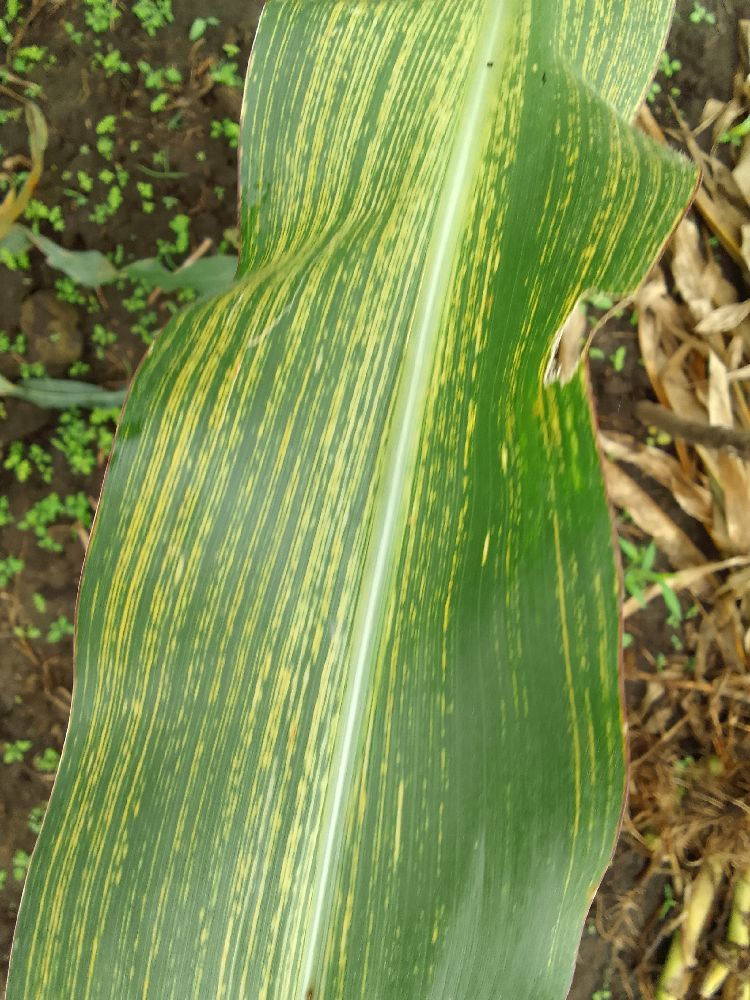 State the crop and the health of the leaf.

maize, maize streak virus
